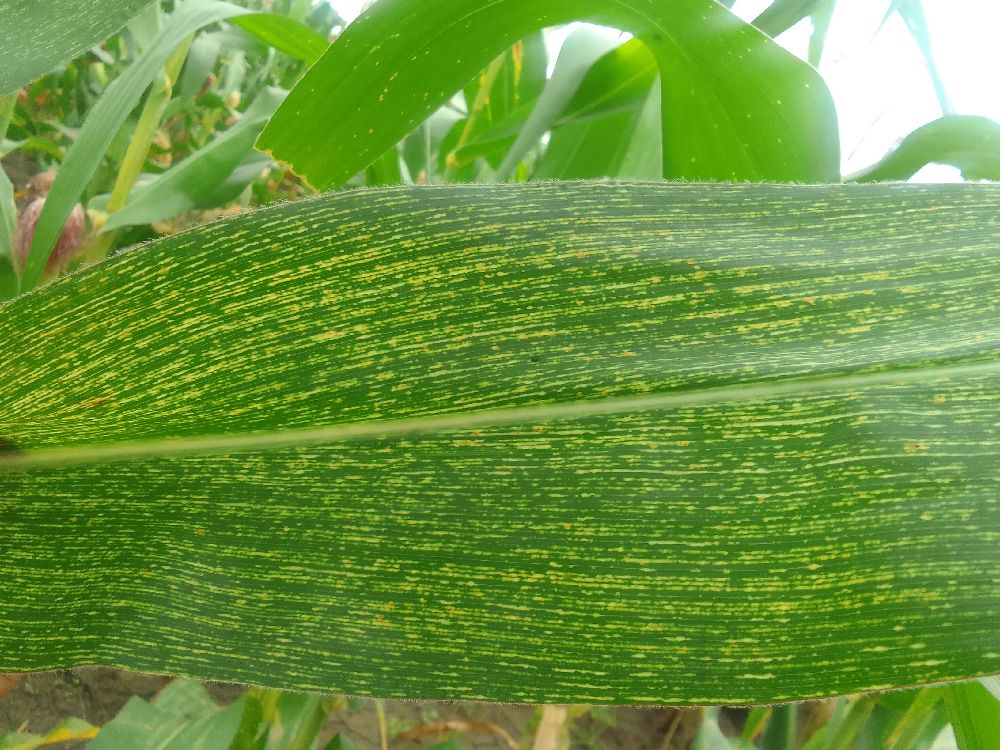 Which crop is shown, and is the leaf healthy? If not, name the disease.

maize, maize streak virus
